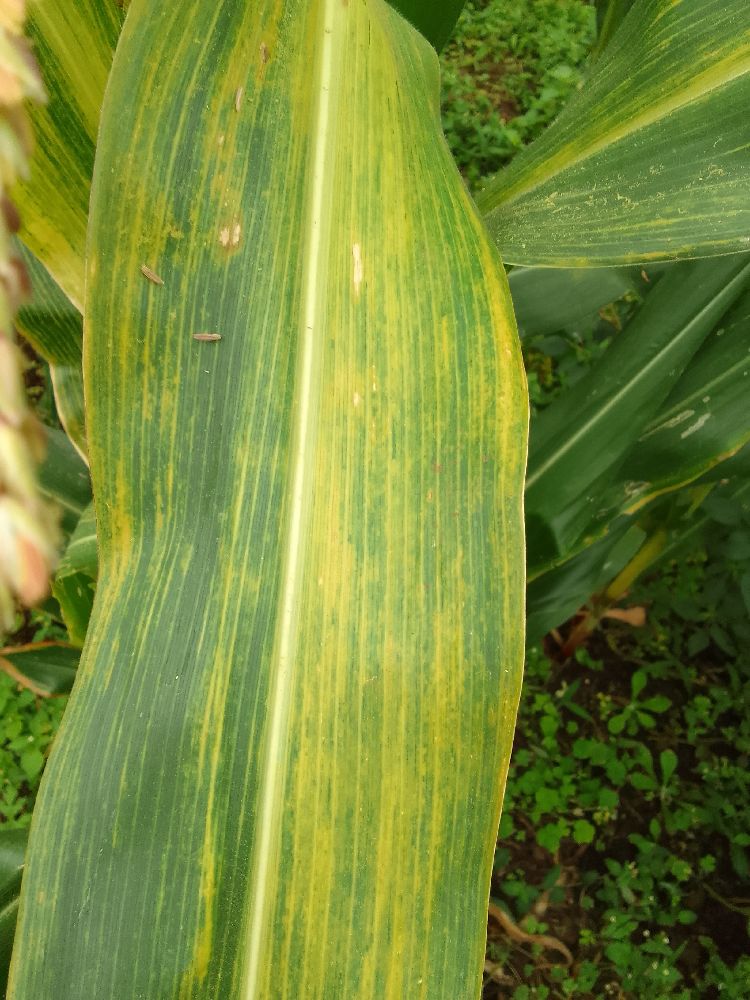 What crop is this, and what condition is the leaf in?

maize, maize lethal necrosis
